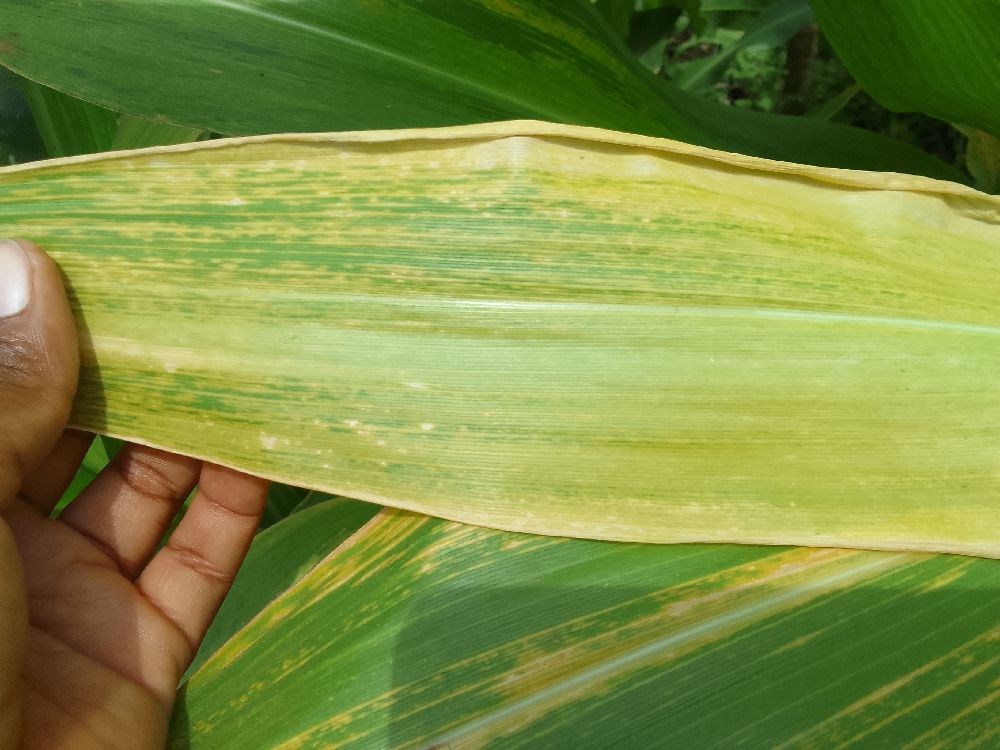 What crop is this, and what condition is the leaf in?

maize, maize lethal necrosis
